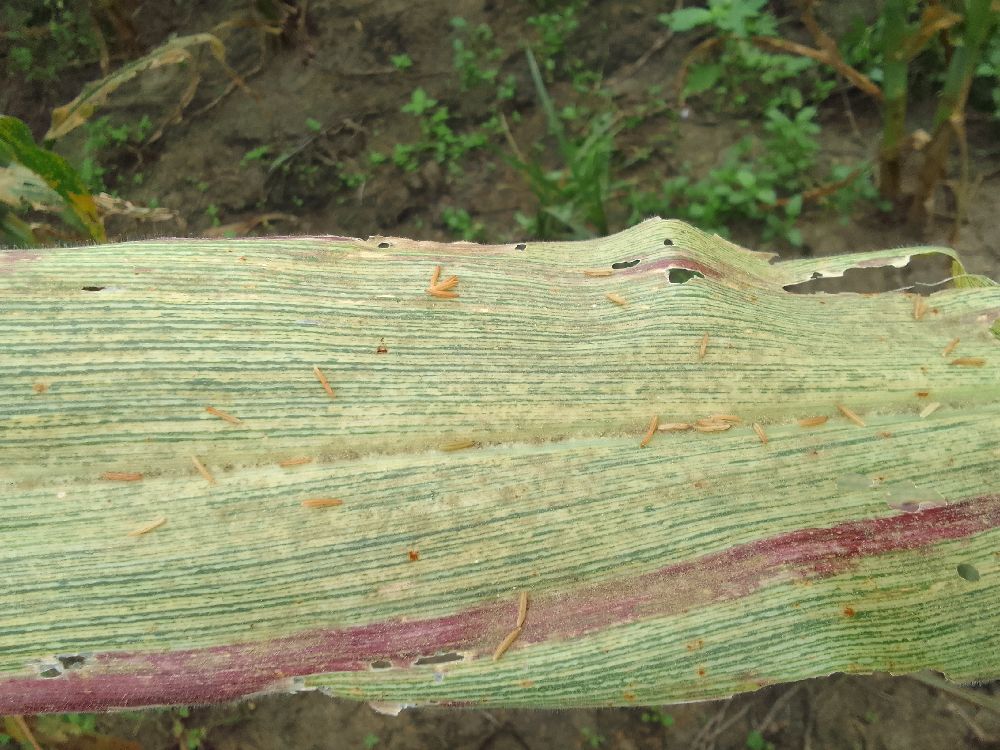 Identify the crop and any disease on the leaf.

maize, maize streak virus
